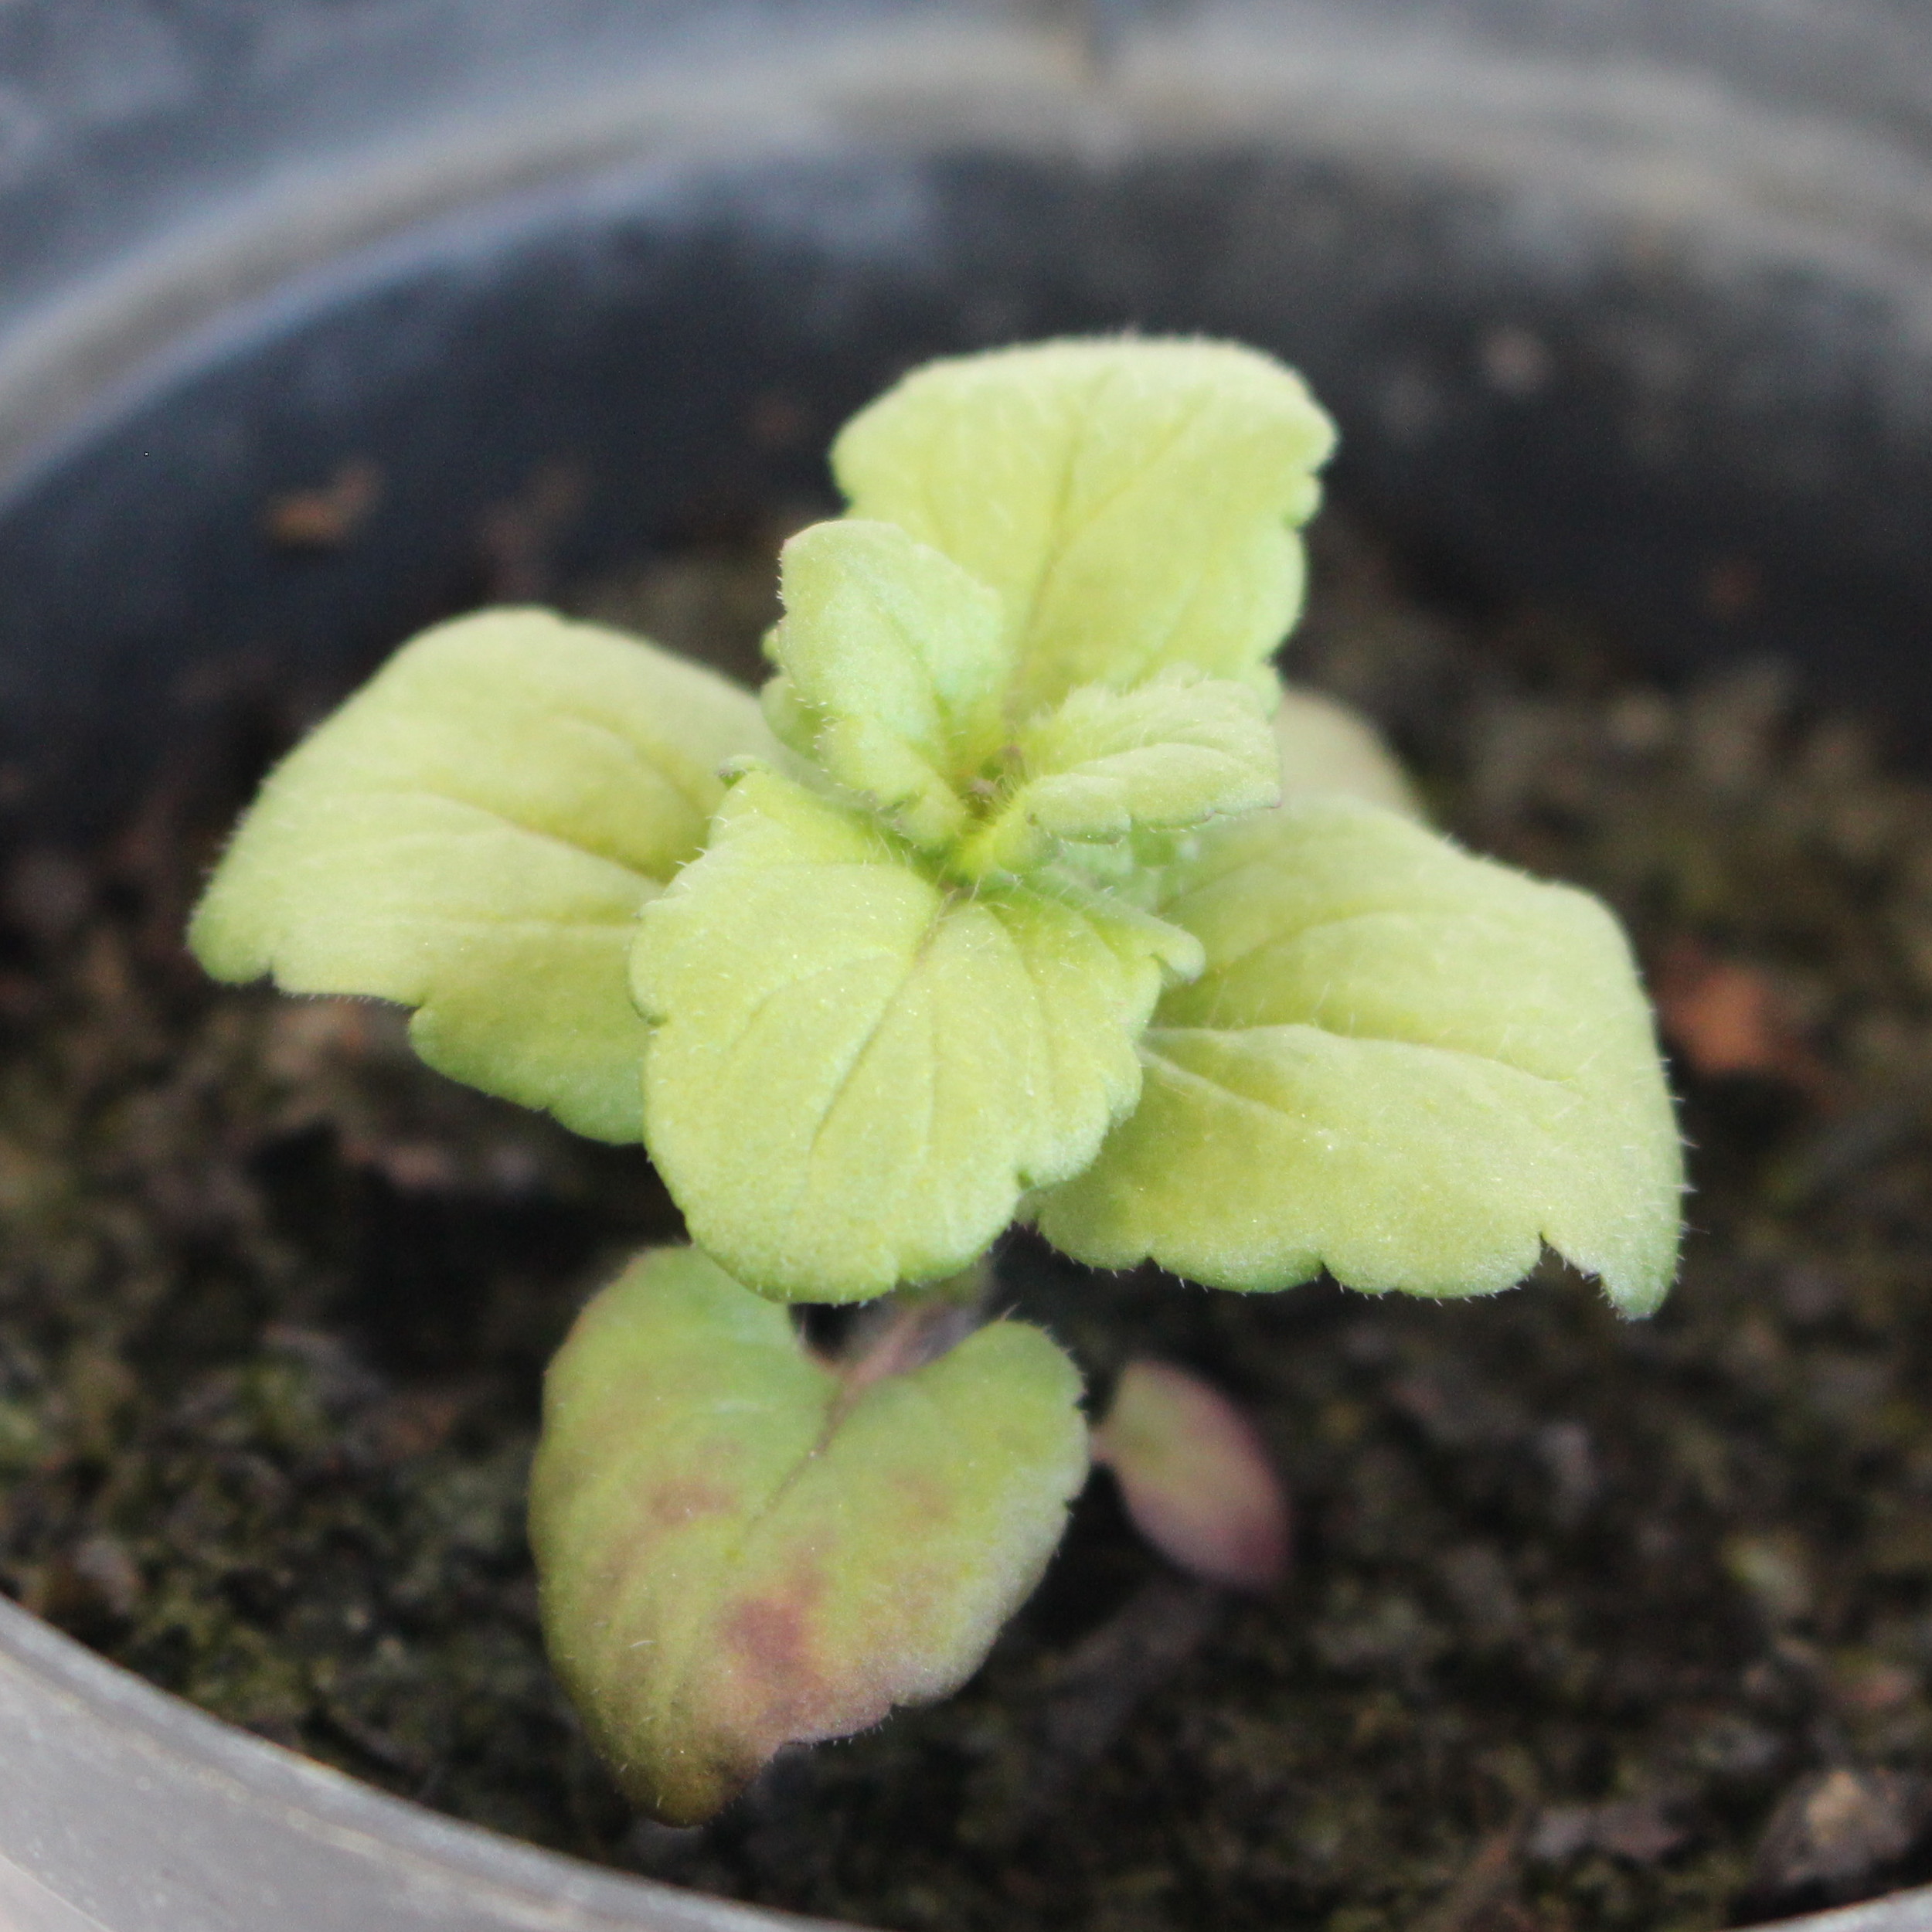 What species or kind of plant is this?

Veronica persica
